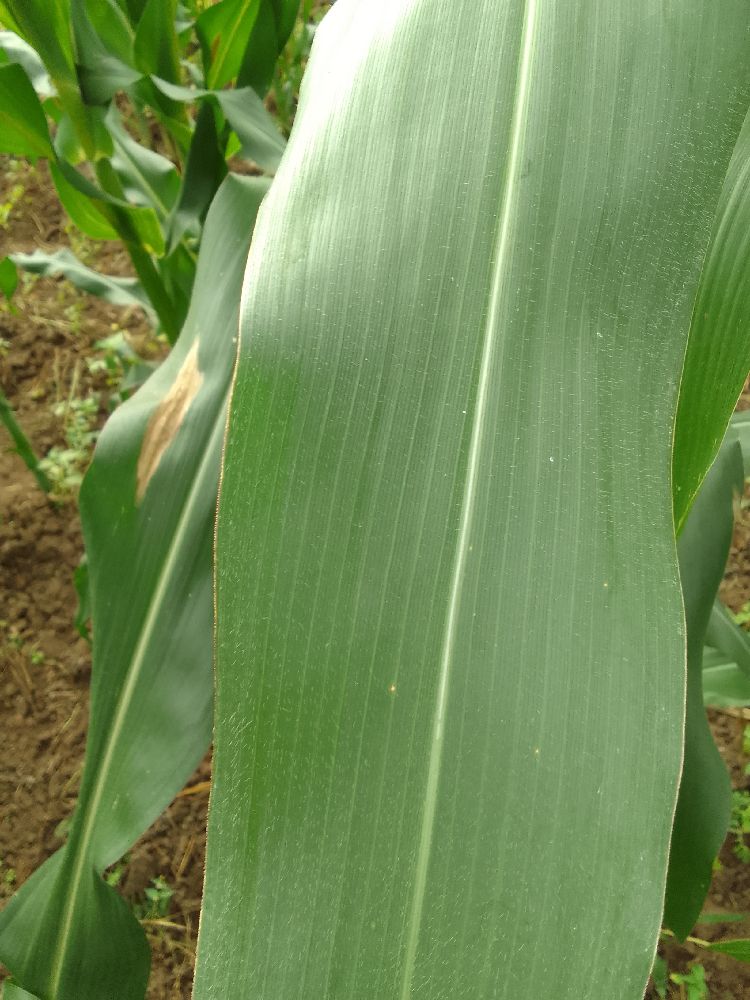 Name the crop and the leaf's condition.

maize, healthy
